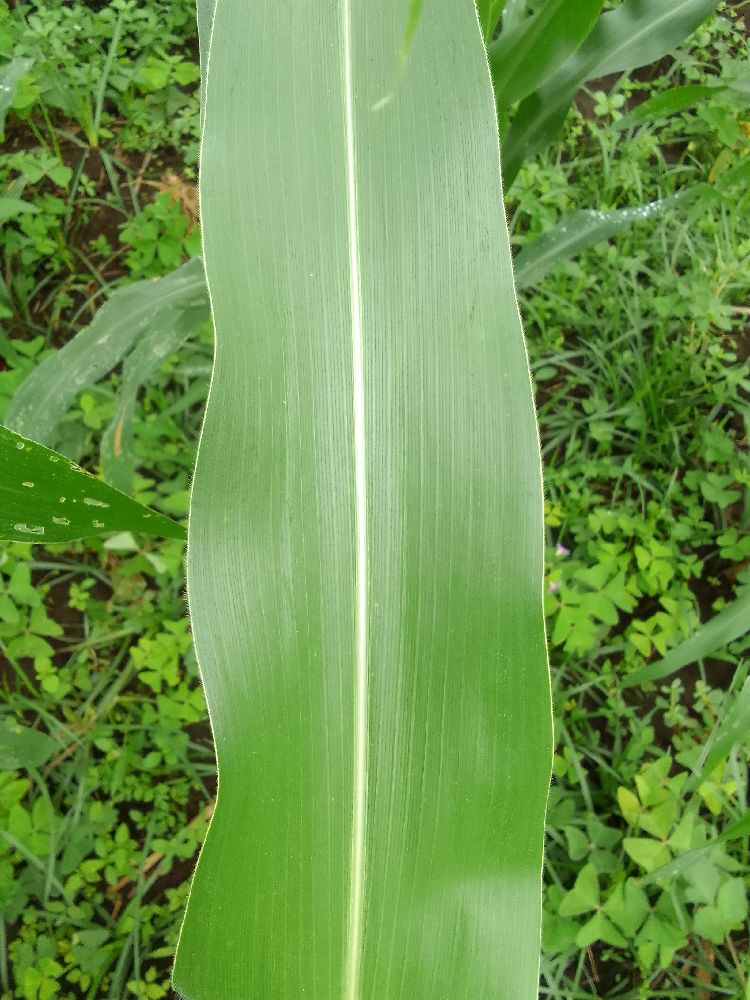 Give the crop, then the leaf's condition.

maize, healthy
